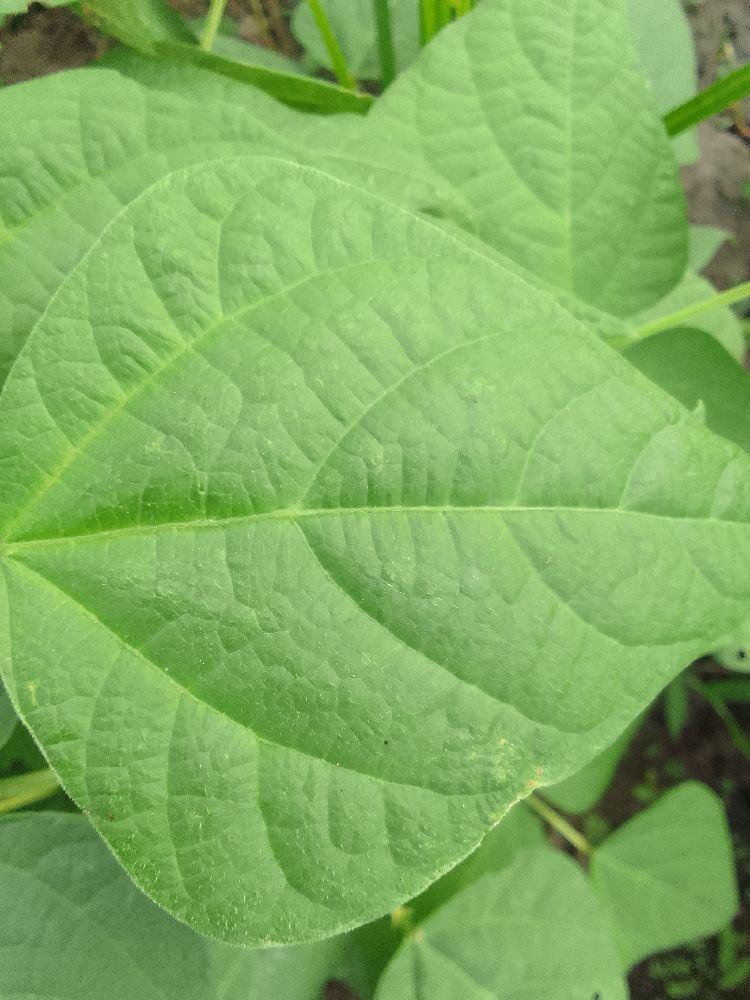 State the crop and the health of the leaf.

common bean, healthy
